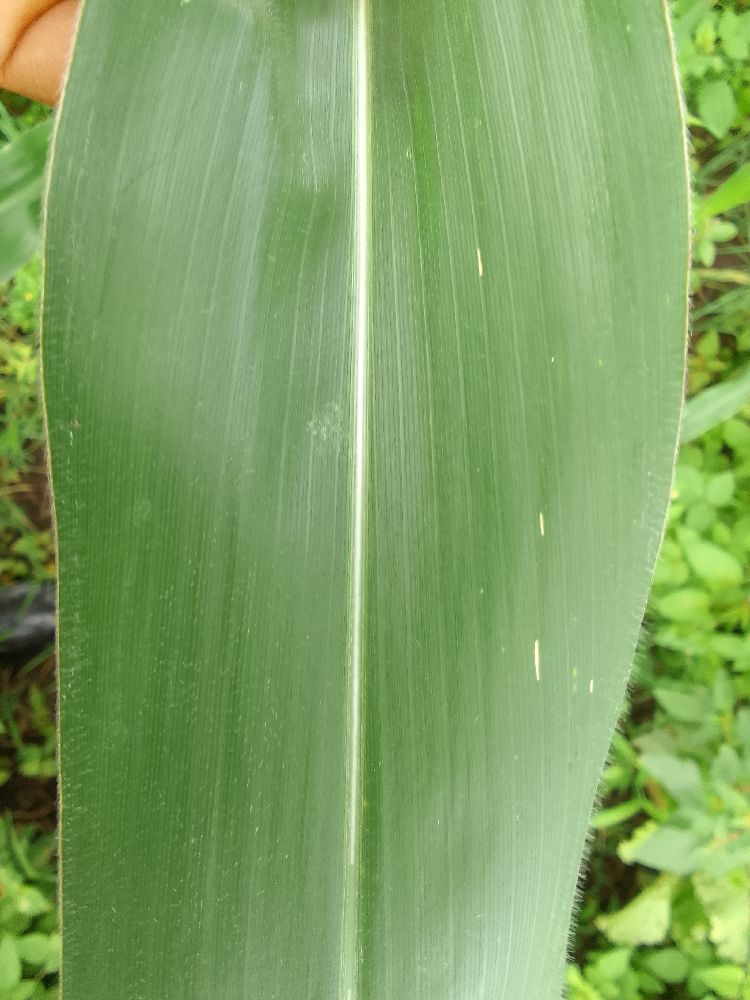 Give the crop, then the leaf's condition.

maize, healthy
